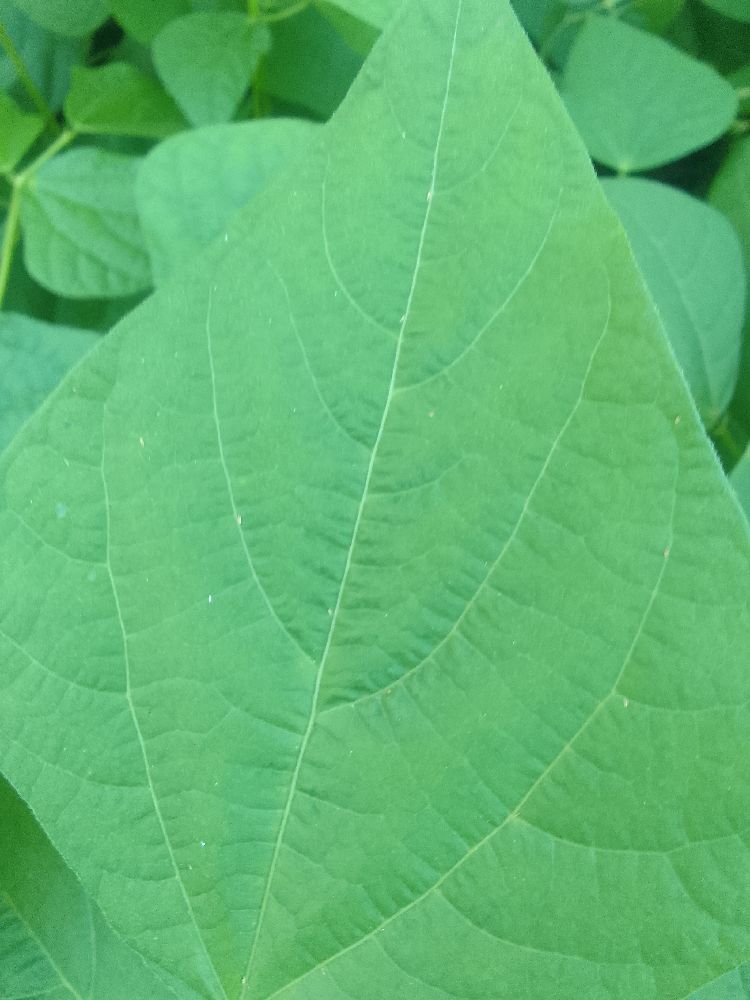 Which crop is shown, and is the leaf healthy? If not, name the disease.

common bean, healthy
